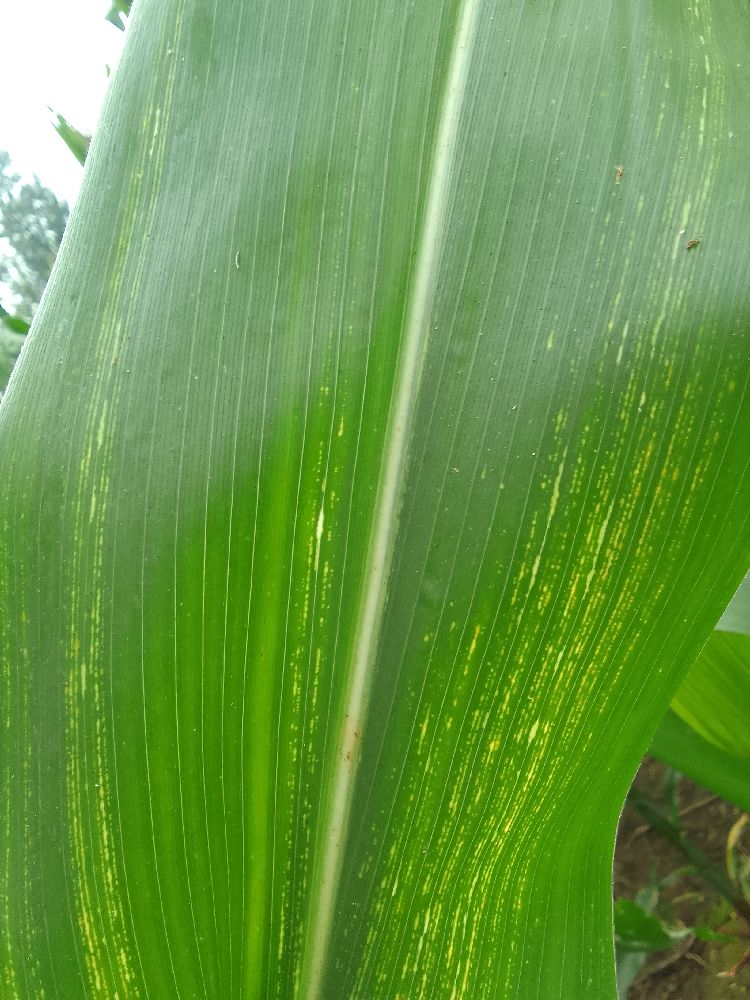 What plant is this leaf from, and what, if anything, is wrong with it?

maize, maize streak virus
